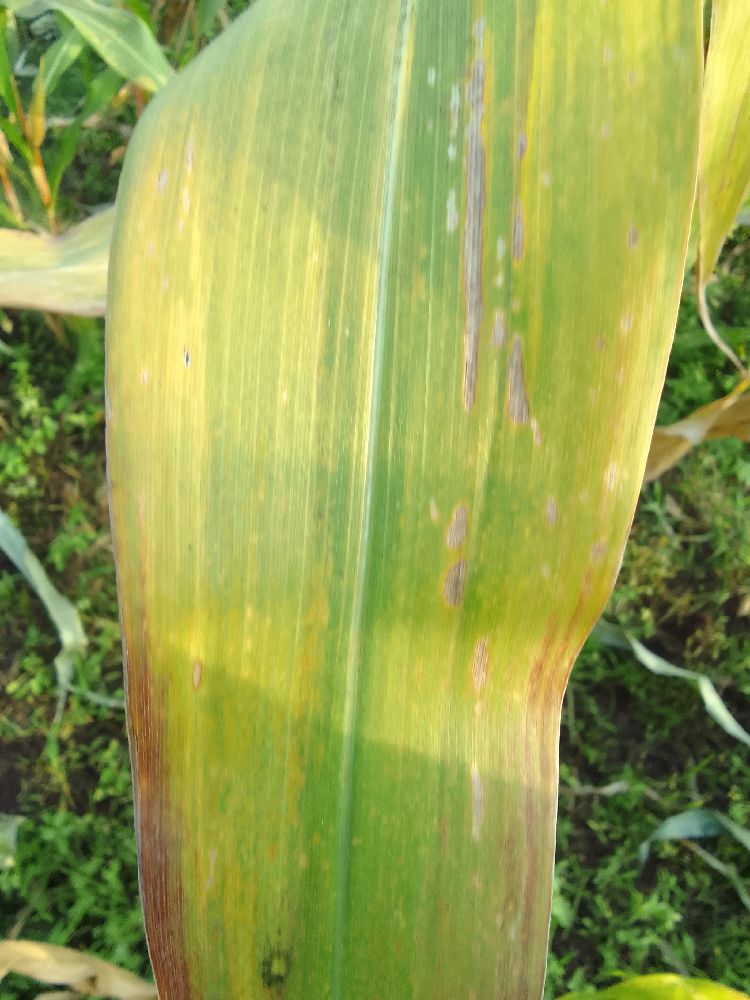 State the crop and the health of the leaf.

maize, maize lethal necrosis
